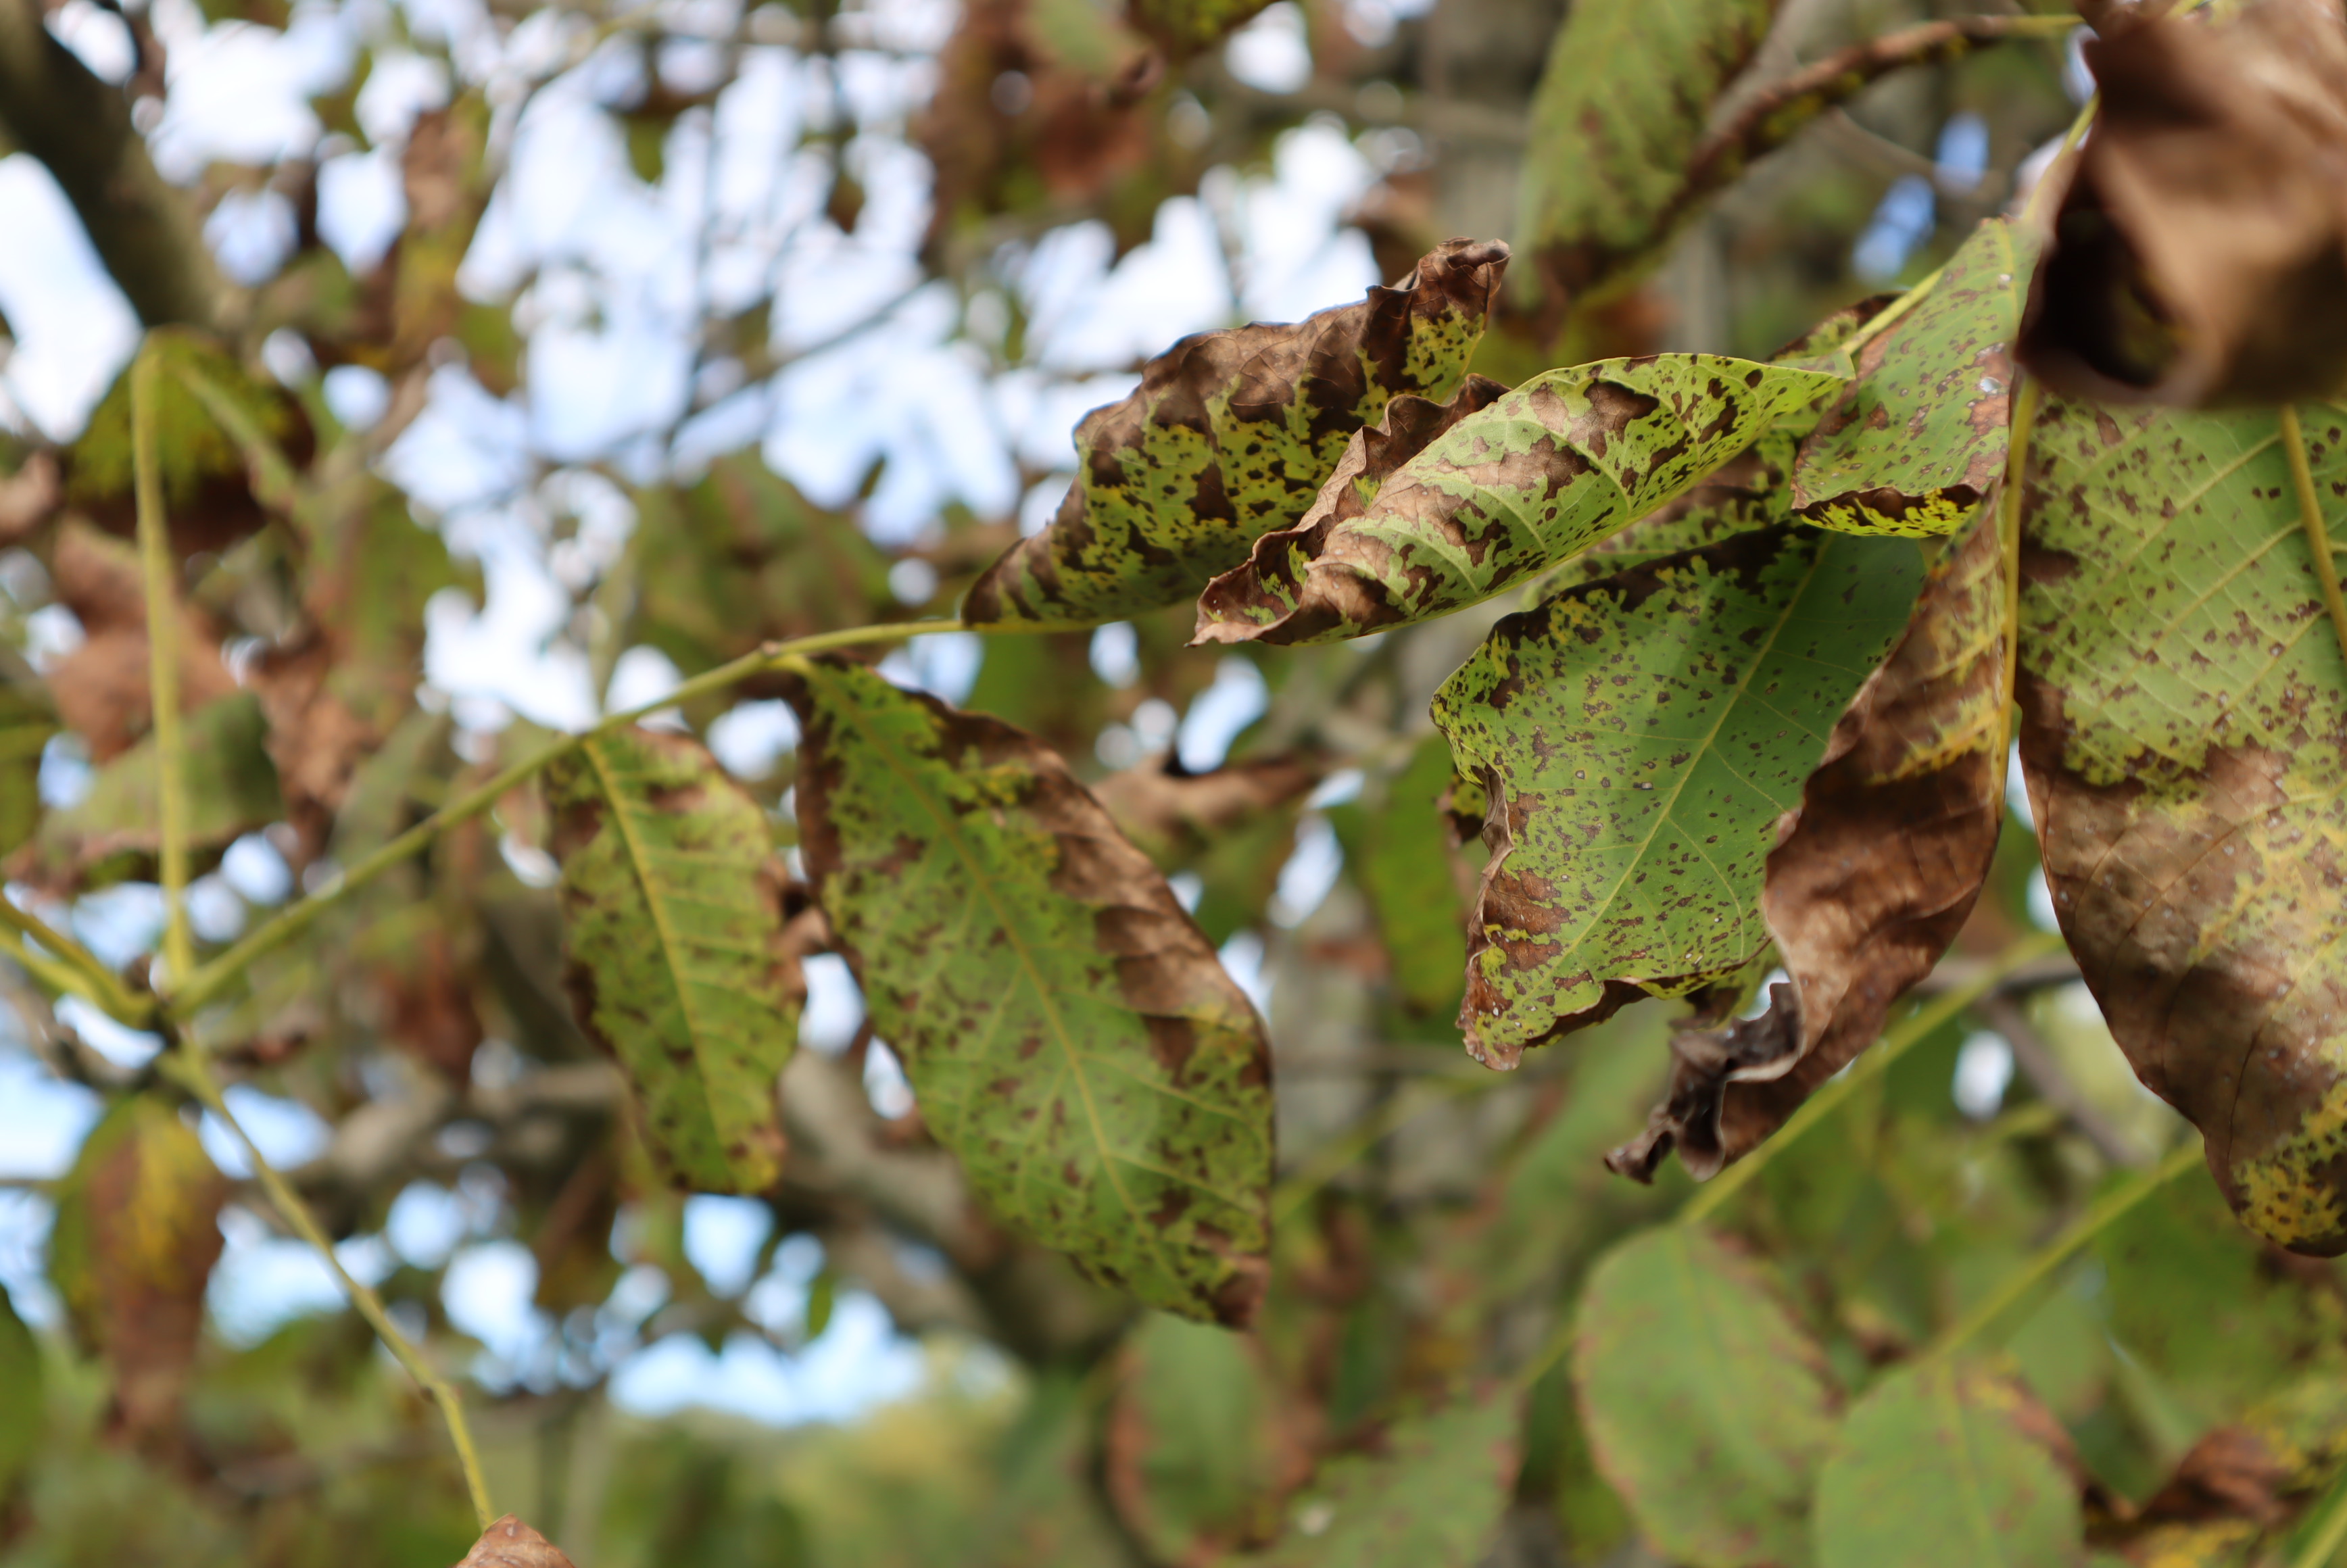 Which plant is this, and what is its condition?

walnut, walnut blight
